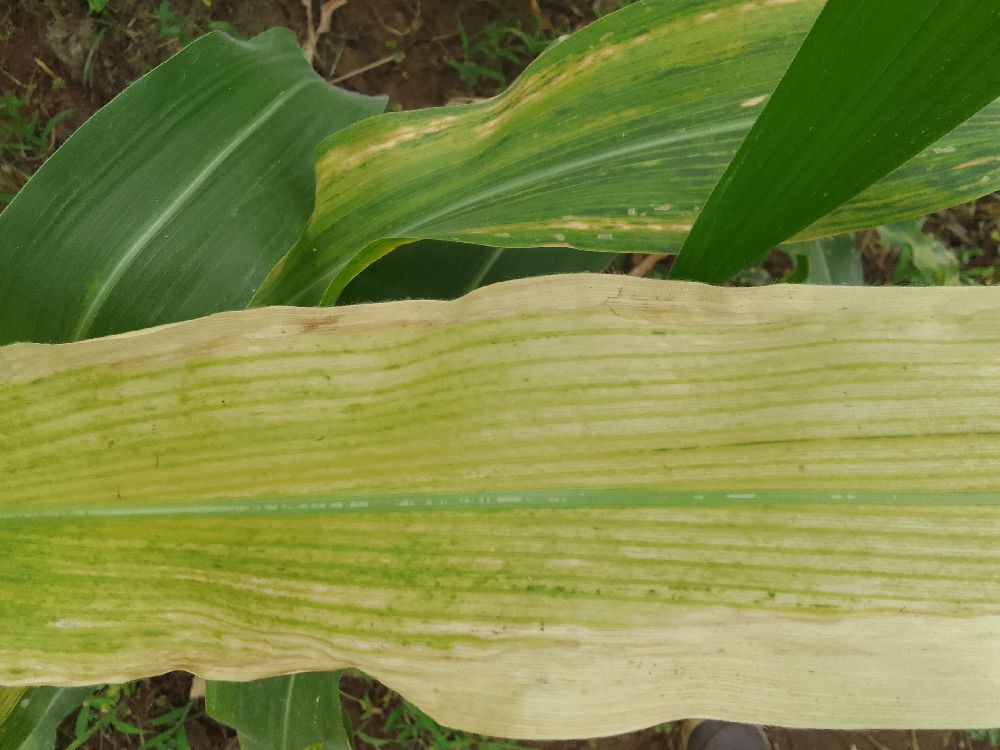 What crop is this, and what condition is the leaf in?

maize, maize lethal necrosis
